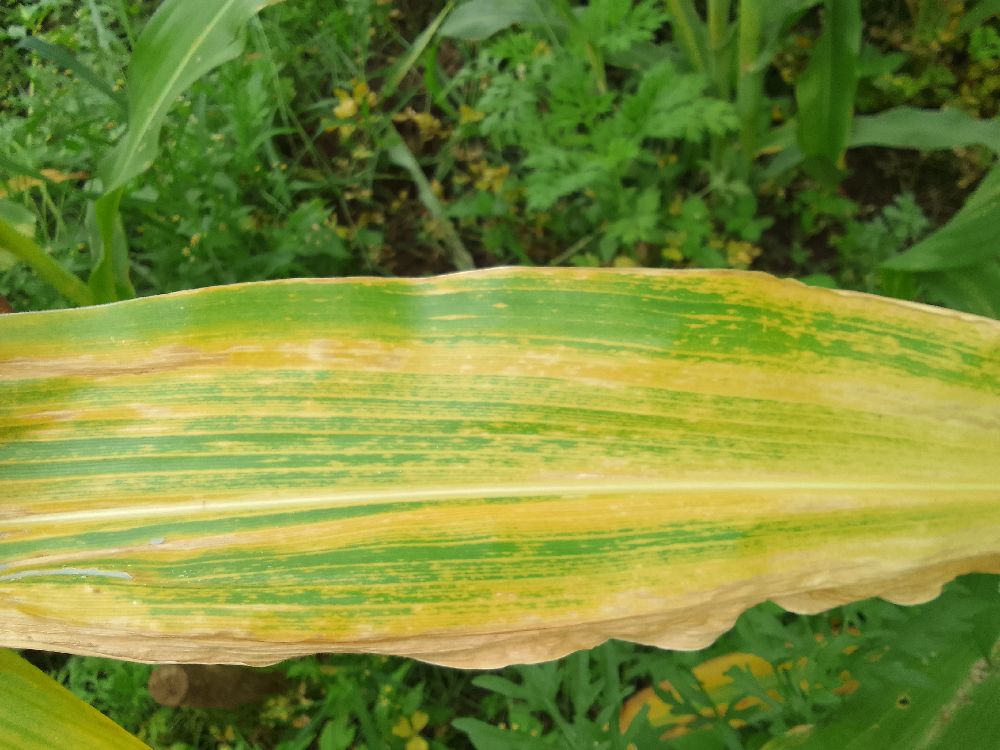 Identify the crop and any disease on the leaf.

maize, maize lethal necrosis
